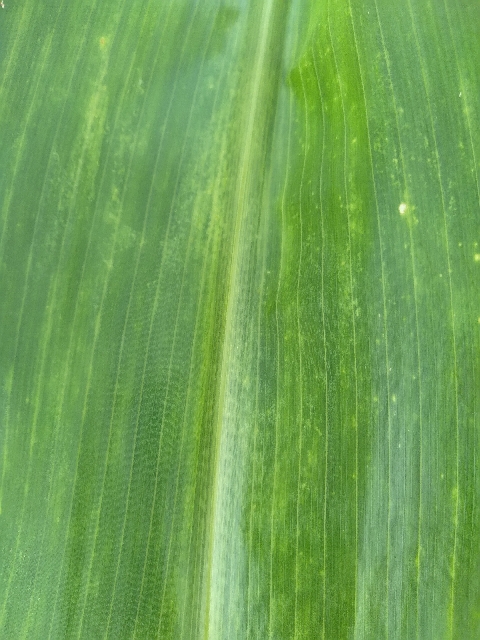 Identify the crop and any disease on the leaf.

maize, maize lethal necrosis
